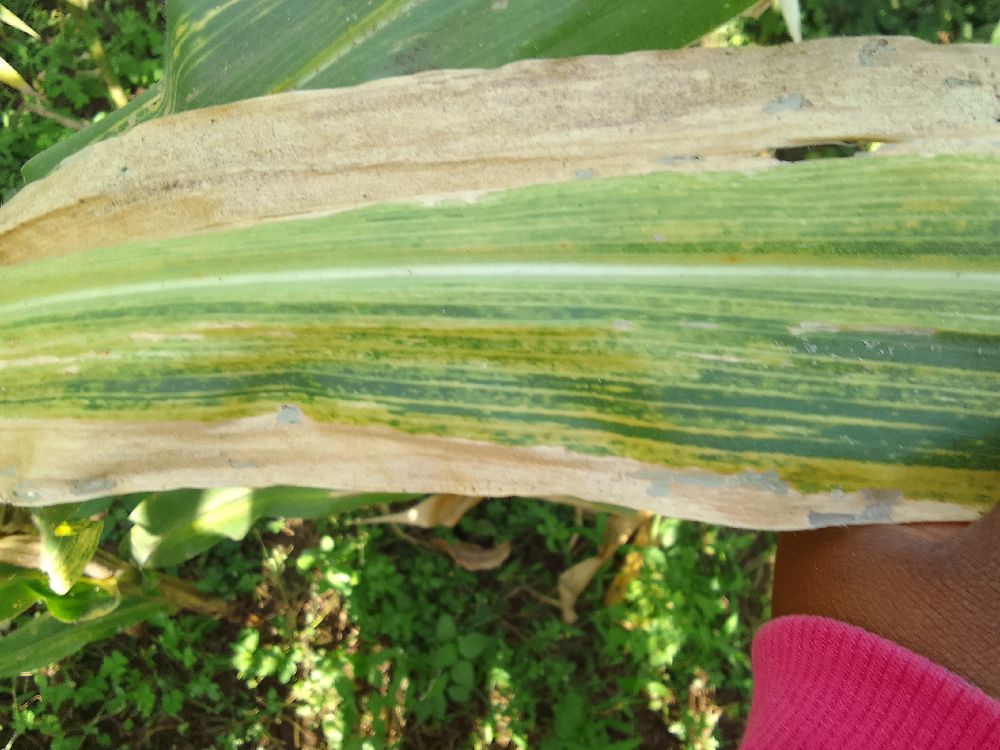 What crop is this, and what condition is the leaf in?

maize, maize lethal necrosis
